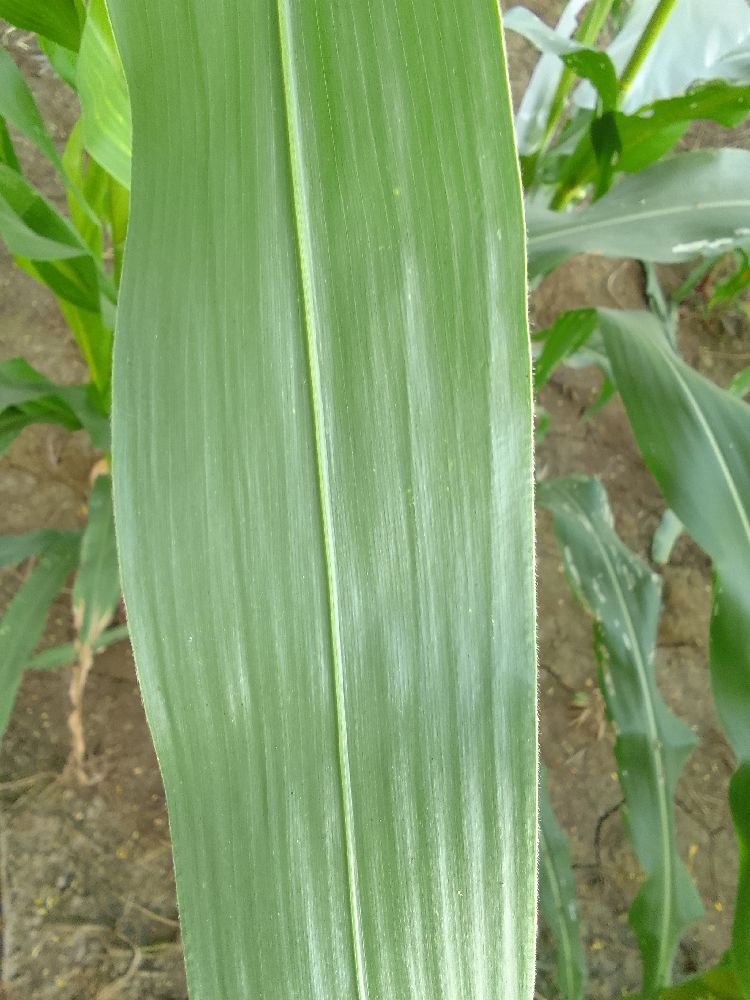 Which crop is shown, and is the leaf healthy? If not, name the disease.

maize, healthy
